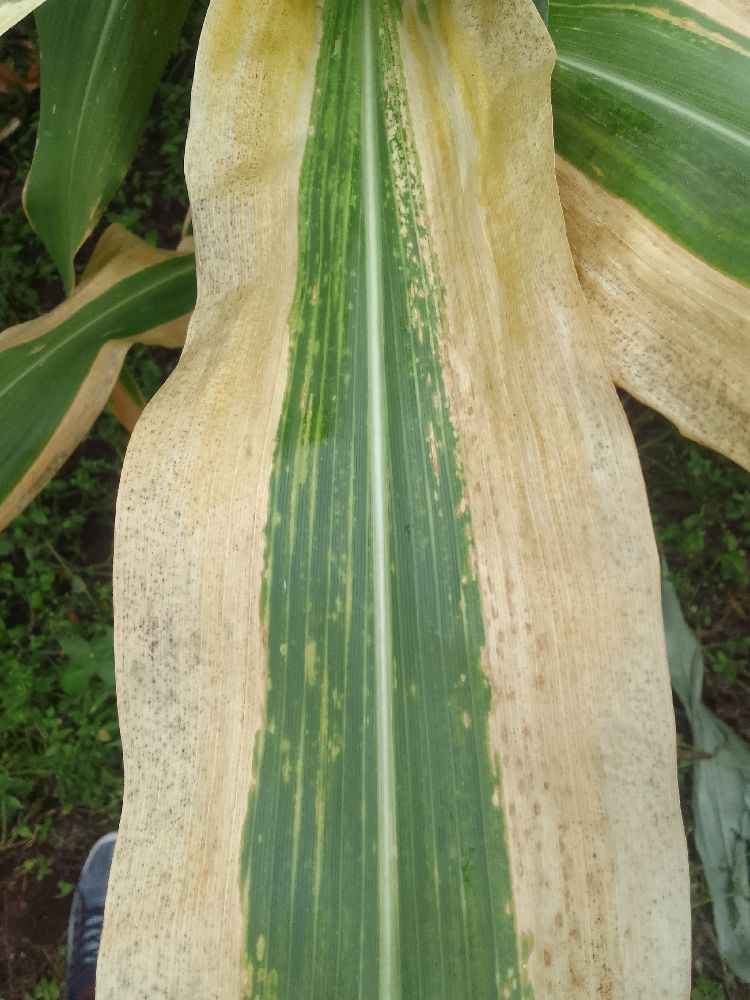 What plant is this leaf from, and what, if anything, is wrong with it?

maize, maize lethal necrosis
